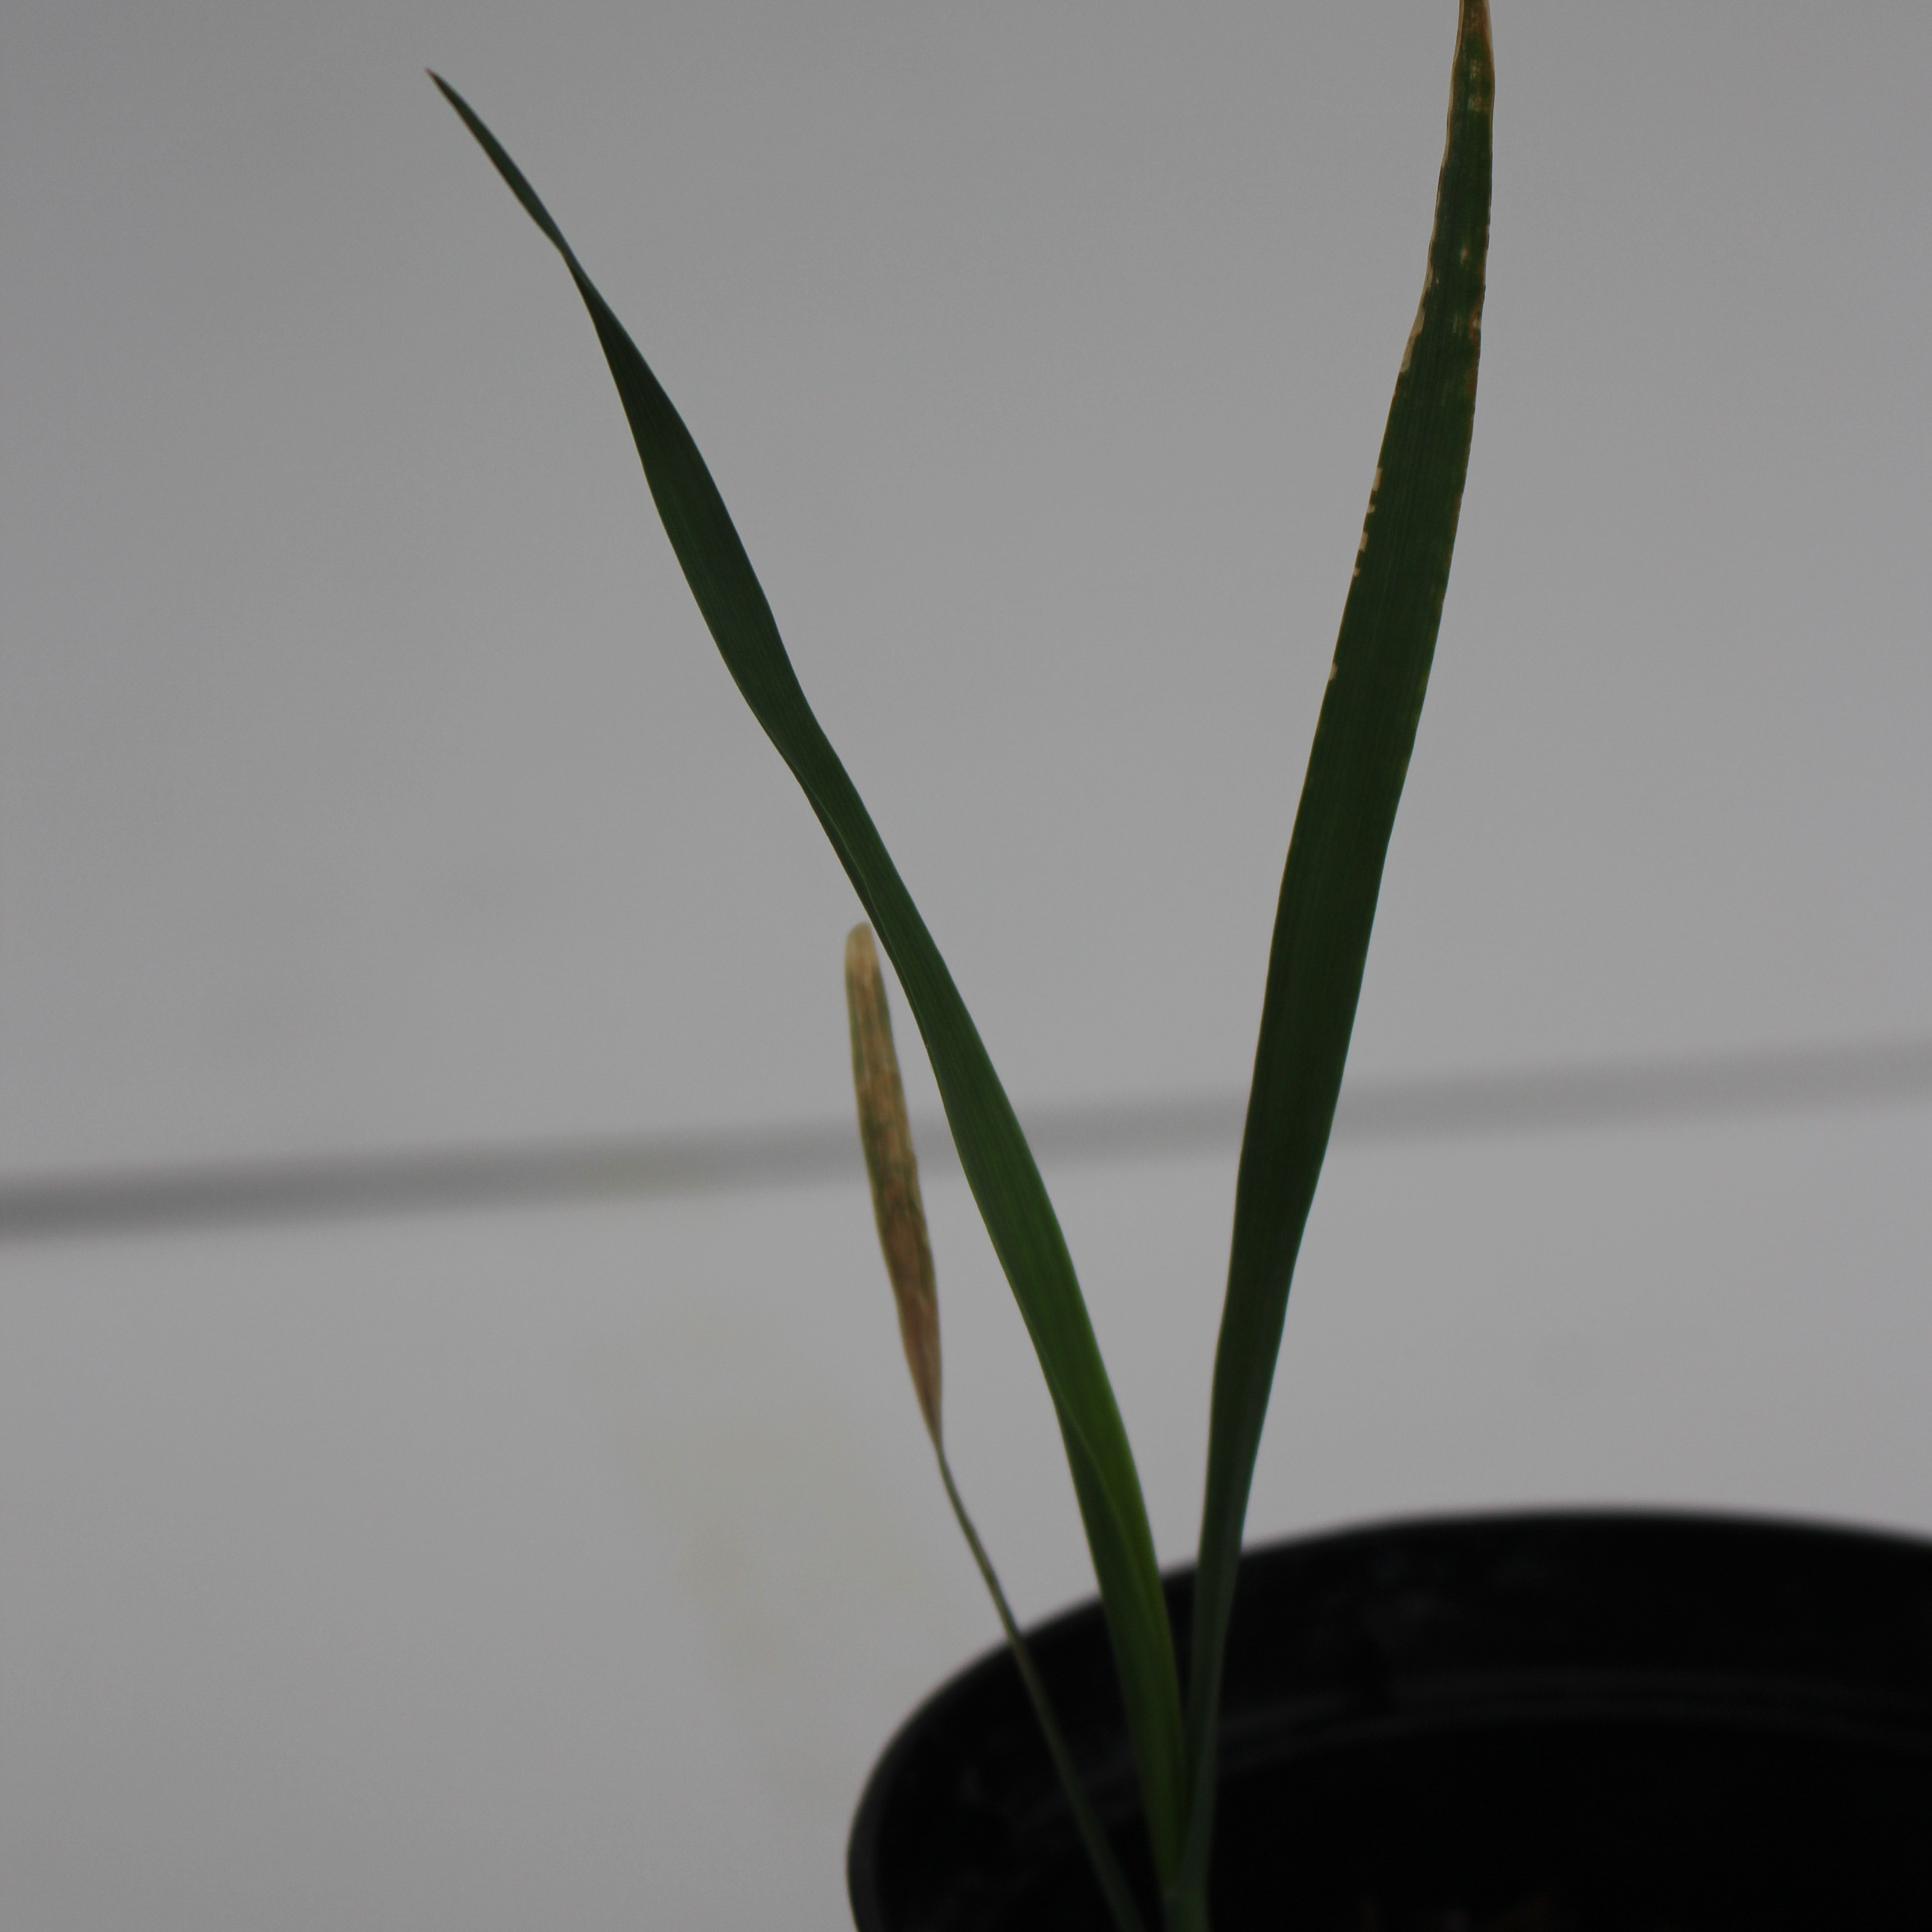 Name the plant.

Avena sterilis
